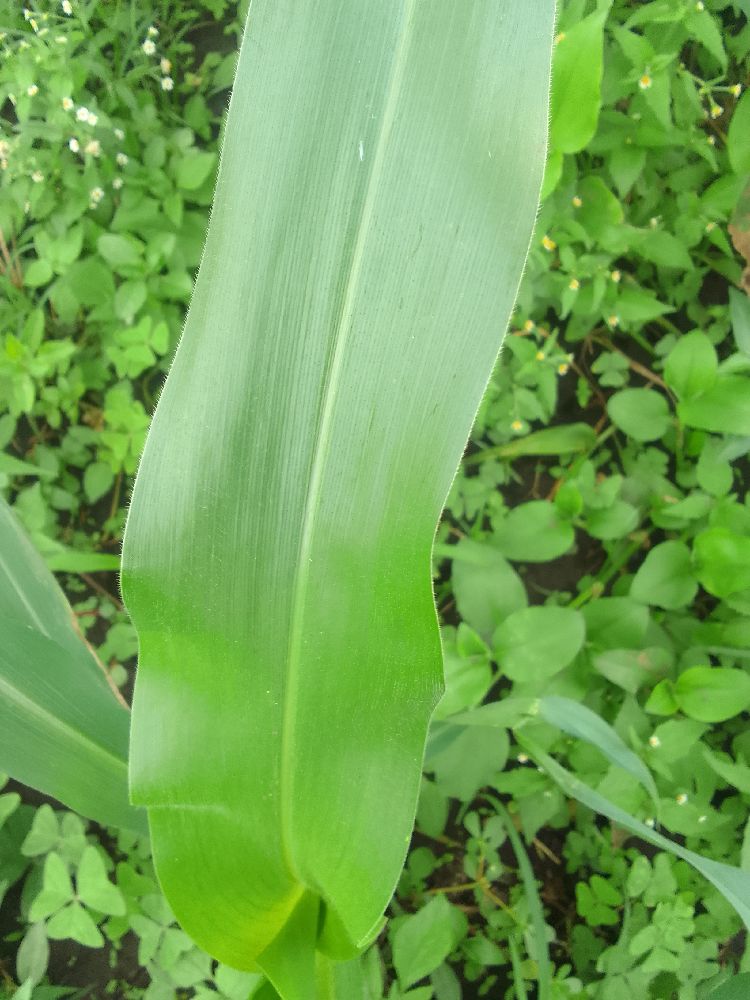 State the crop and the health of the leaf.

maize, healthy
